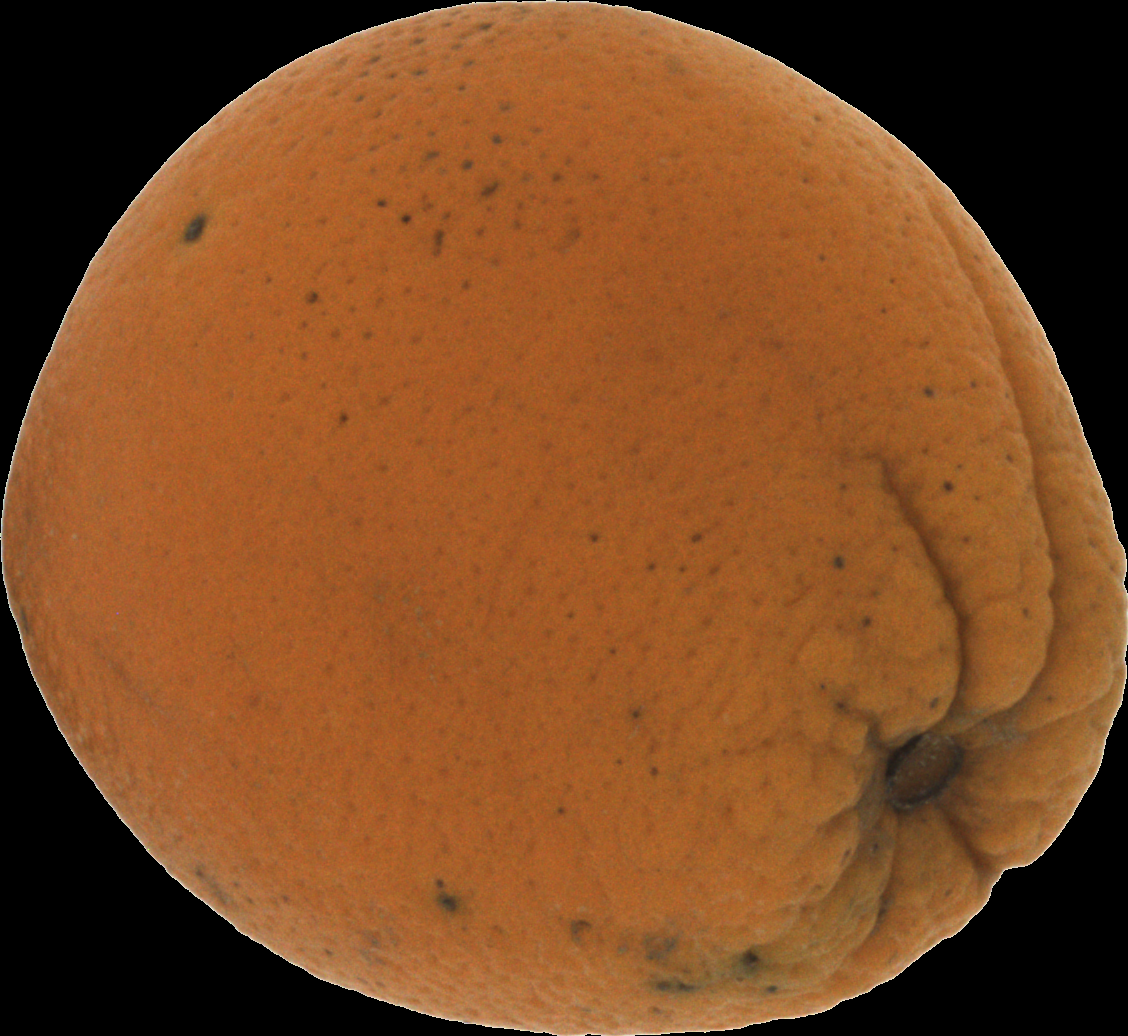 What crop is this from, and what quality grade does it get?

orange, bad
